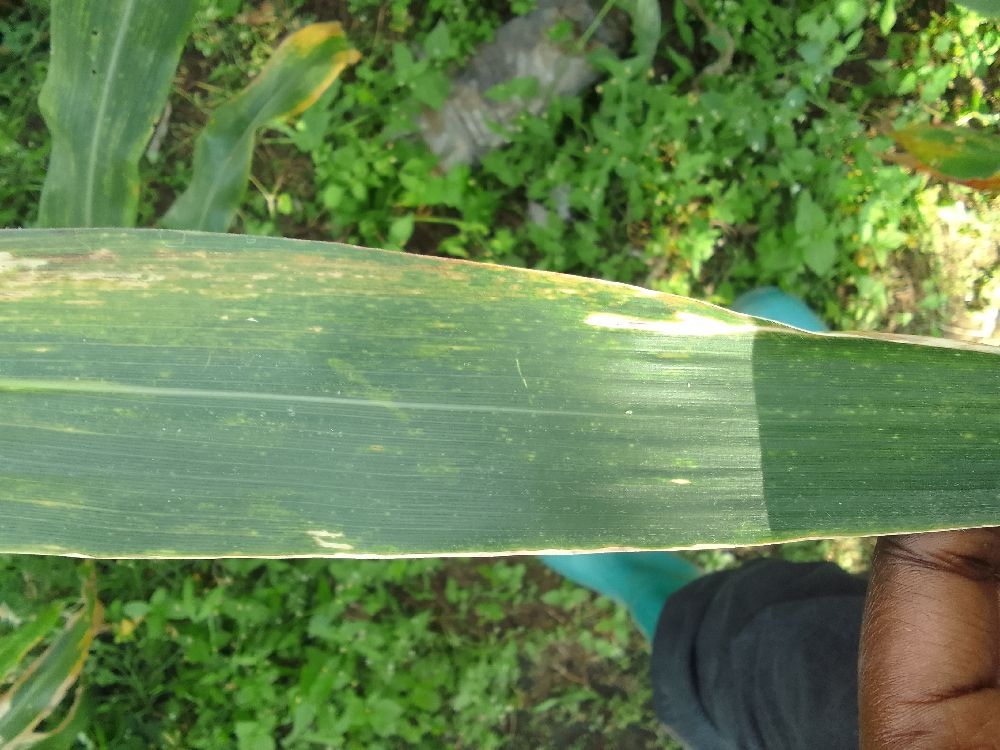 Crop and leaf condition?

maize, maize lethal necrosis
